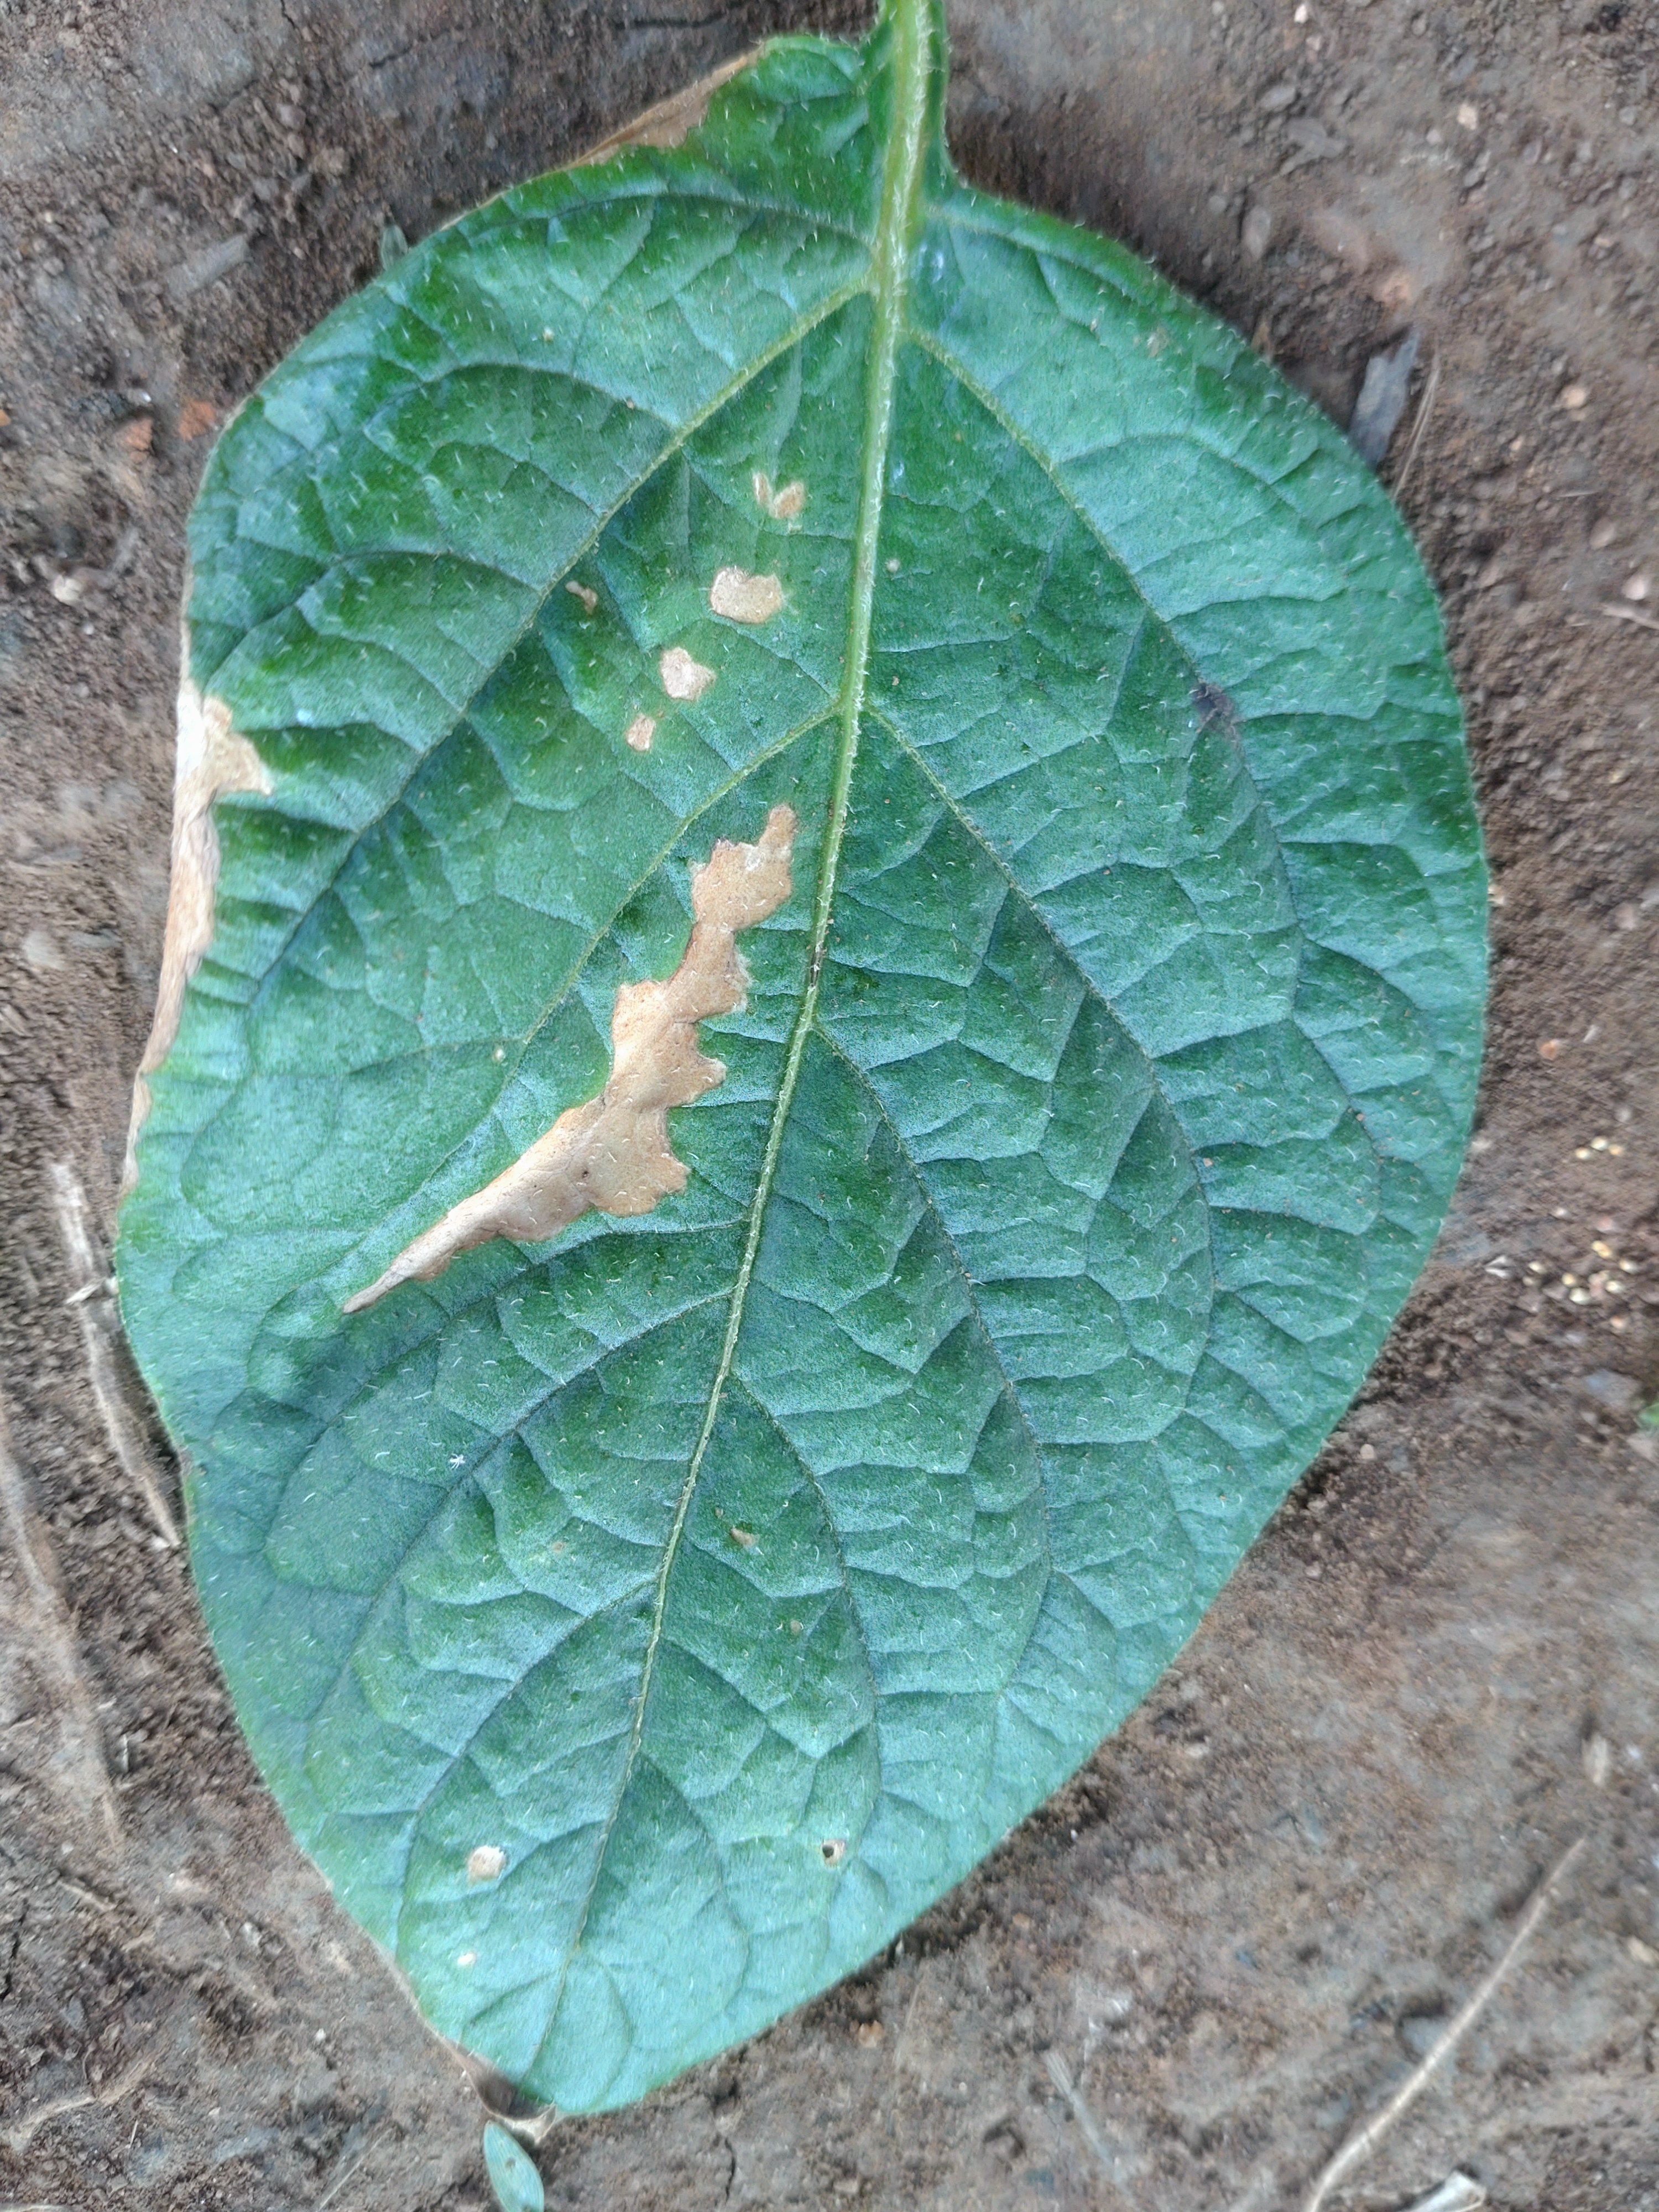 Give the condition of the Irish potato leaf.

early blight
